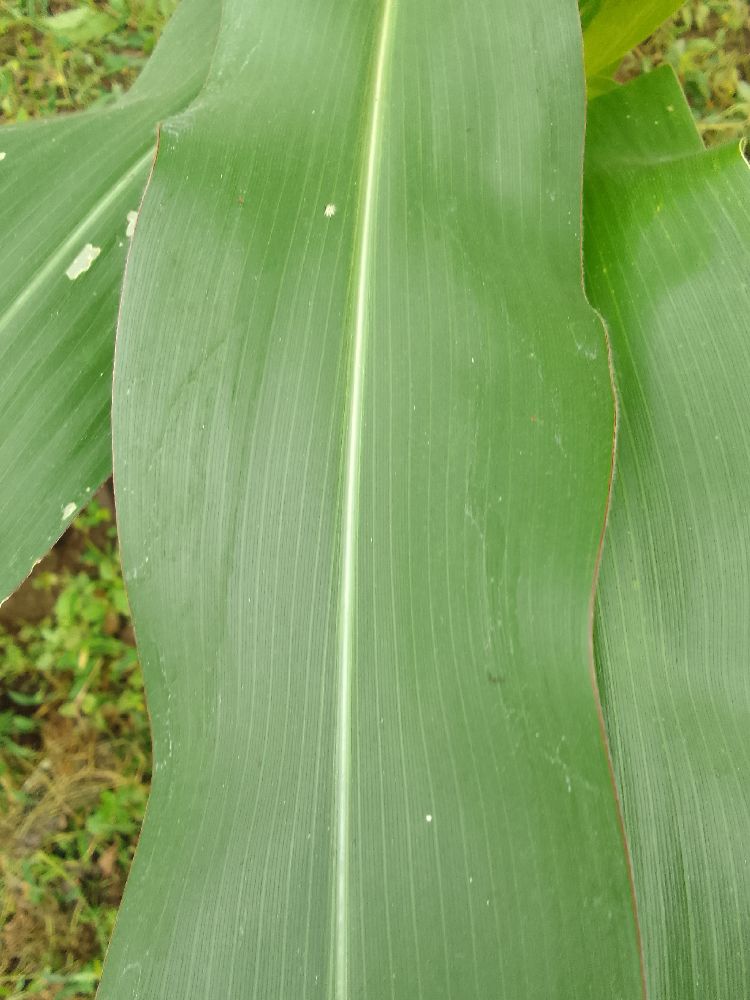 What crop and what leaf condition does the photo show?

maize, healthy
